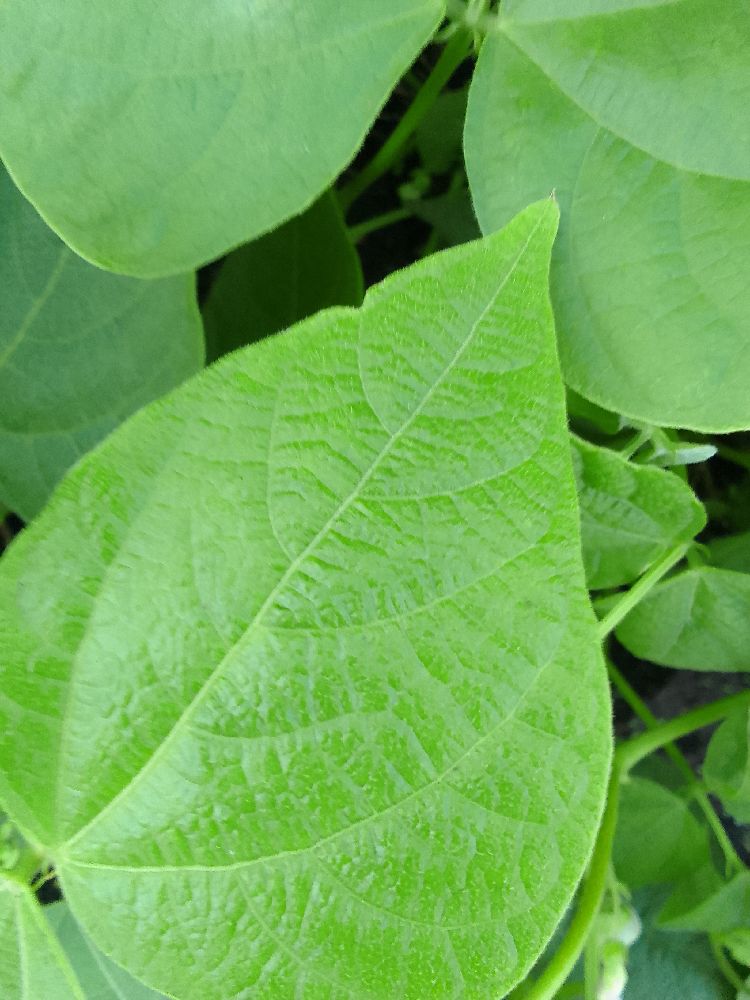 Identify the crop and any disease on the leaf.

common bean, healthy
